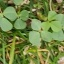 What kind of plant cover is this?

unstructured weed
